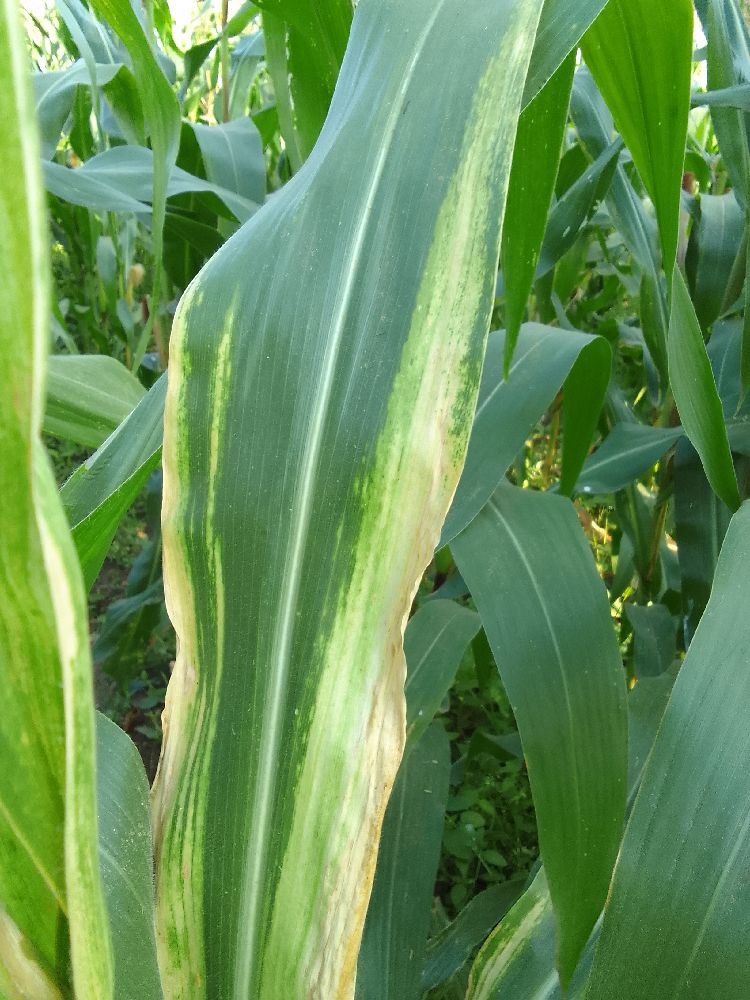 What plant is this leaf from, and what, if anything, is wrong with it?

maize, maize lethal necrosis
